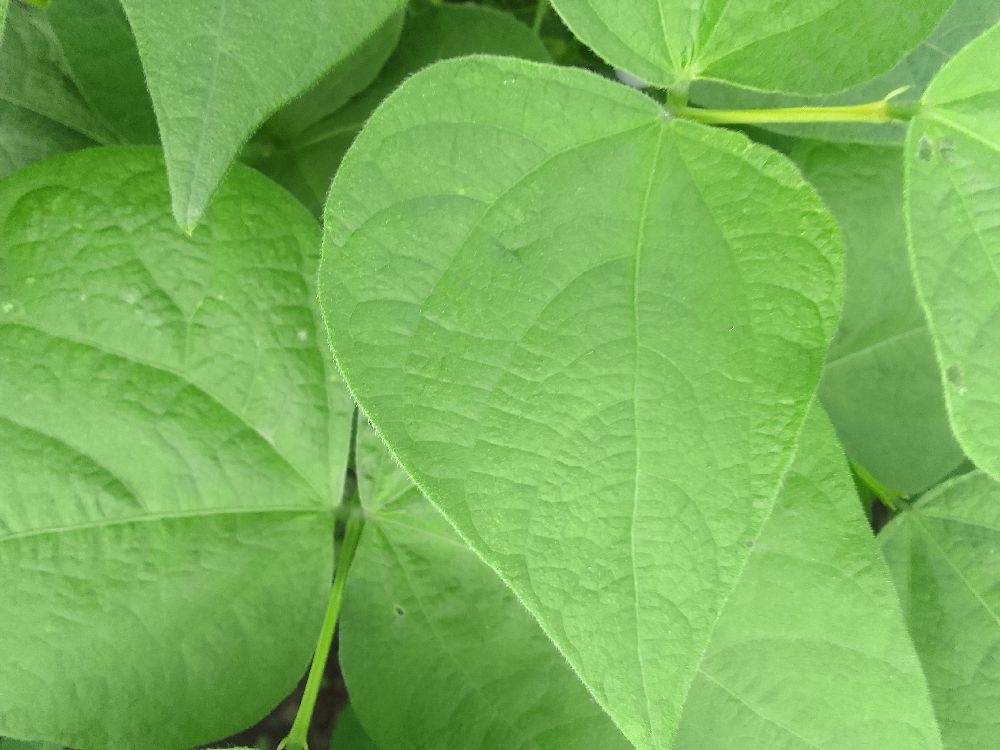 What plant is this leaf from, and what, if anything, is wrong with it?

common bean, healthy
